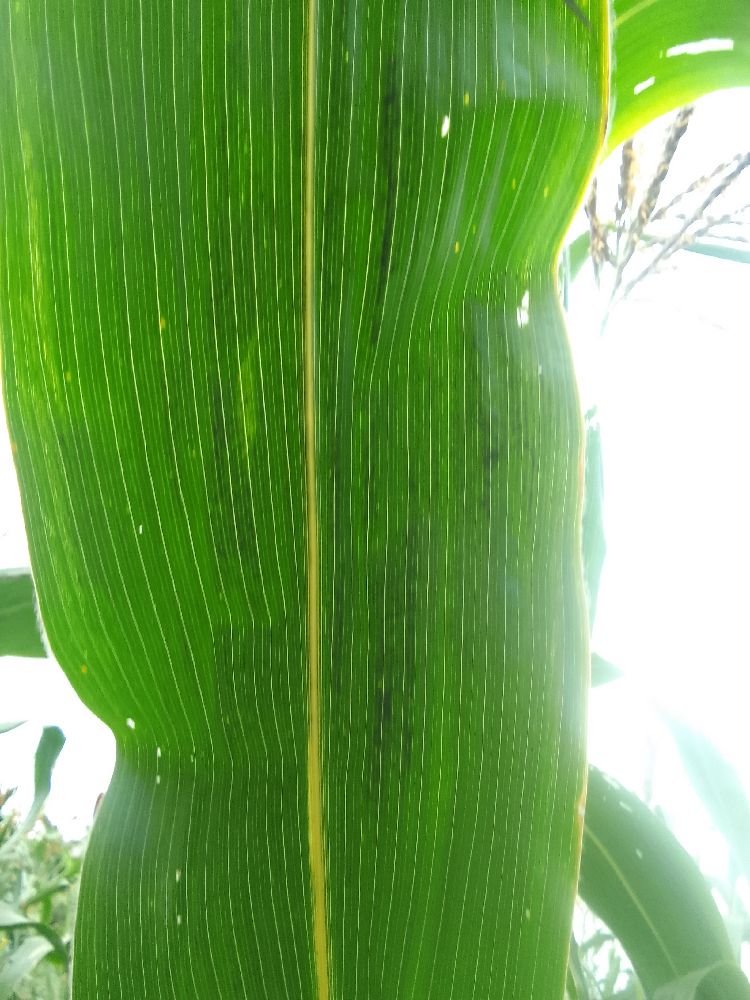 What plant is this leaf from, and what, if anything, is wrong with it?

maize, healthy
